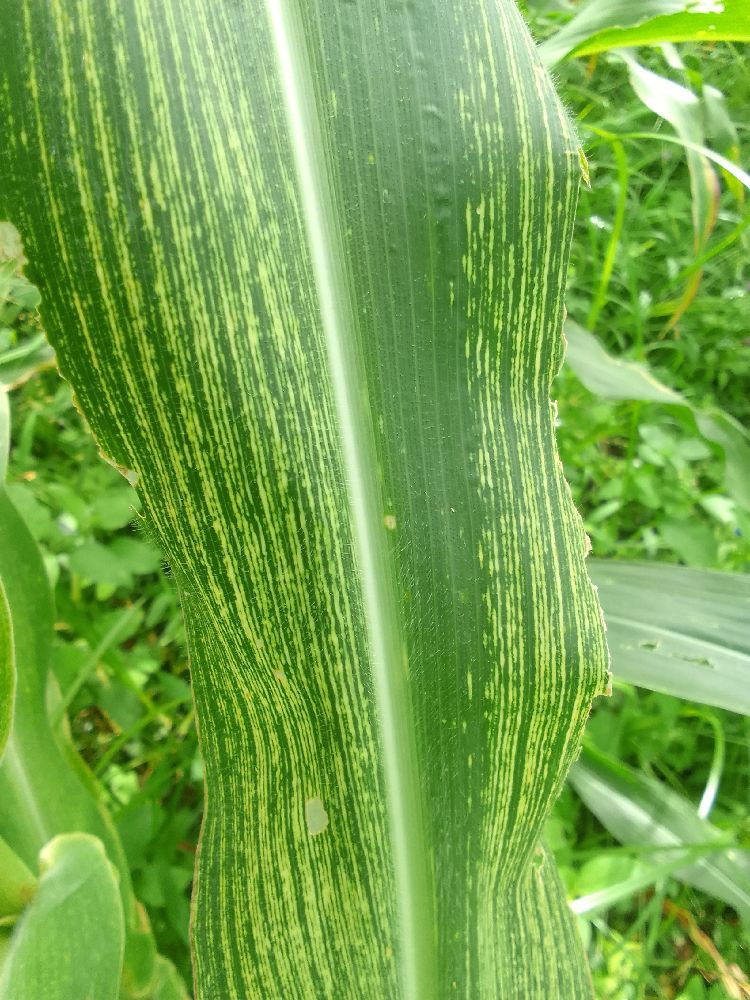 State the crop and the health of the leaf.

maize, maize streak virus
